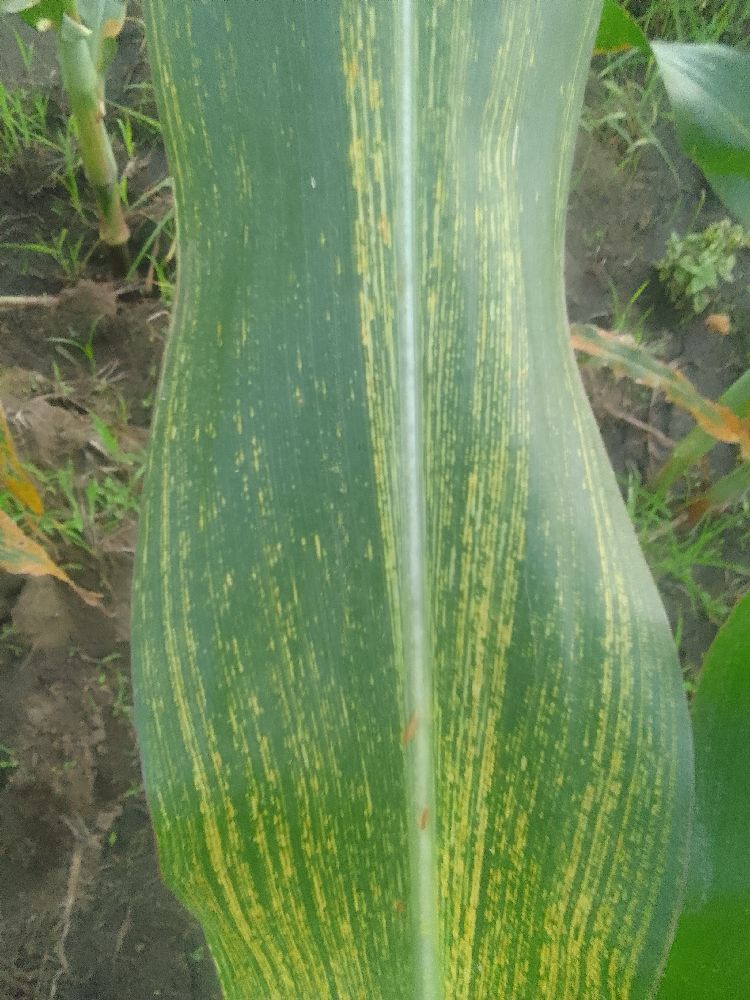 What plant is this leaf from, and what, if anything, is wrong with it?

maize, maize streak virus
